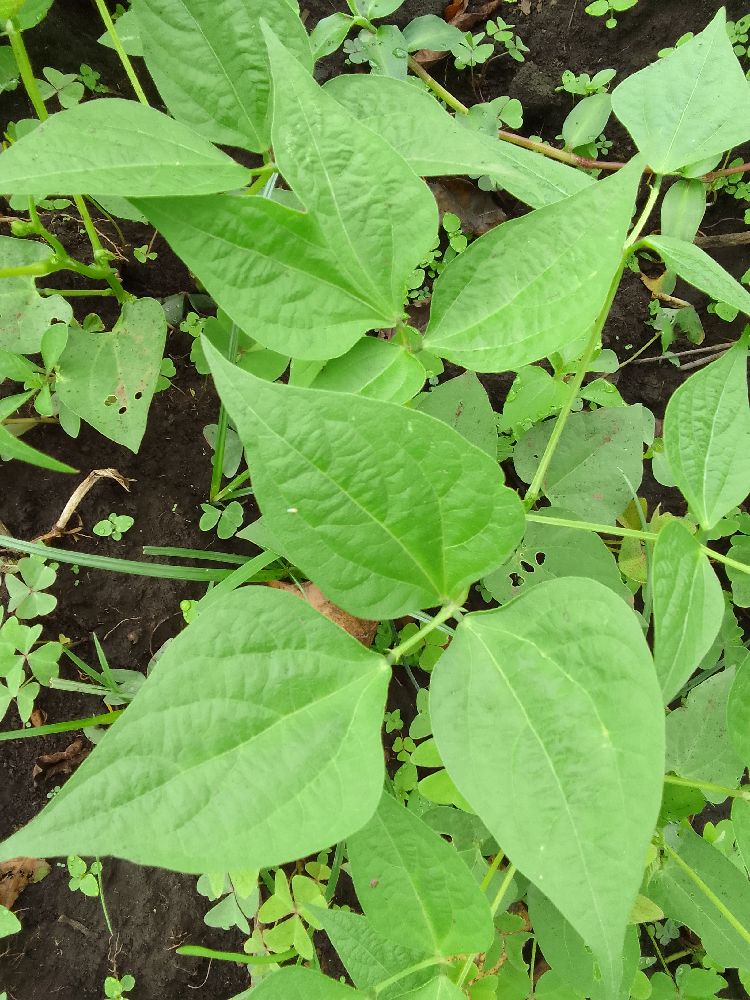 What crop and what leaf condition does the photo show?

common bean, healthy
